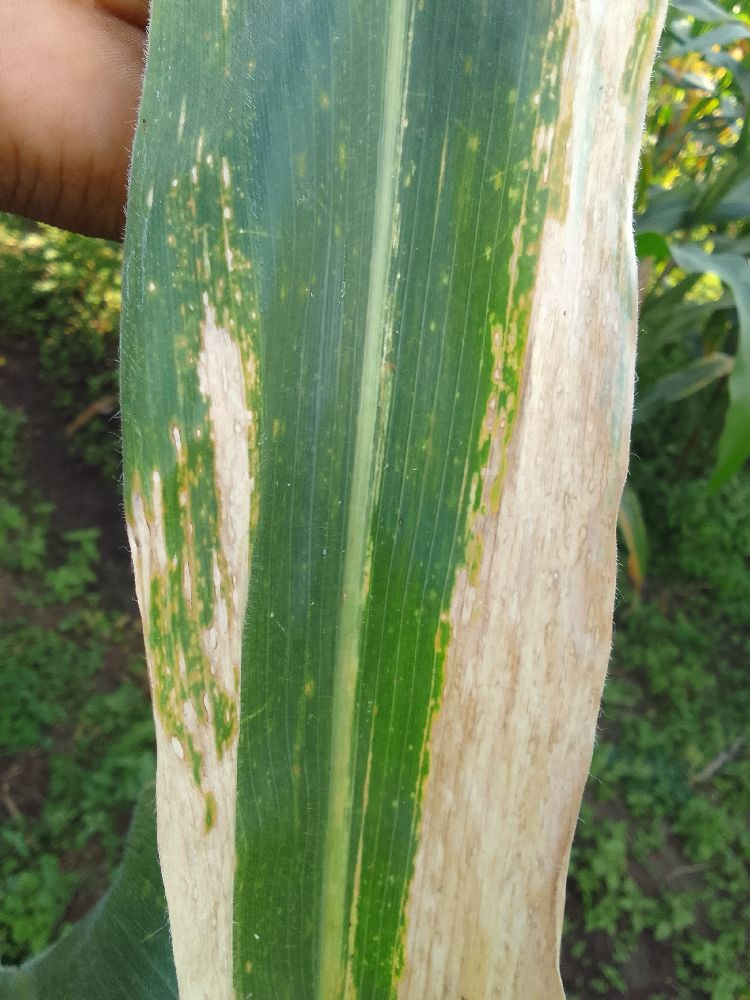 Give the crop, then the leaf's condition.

maize, maize lethal necrosis
